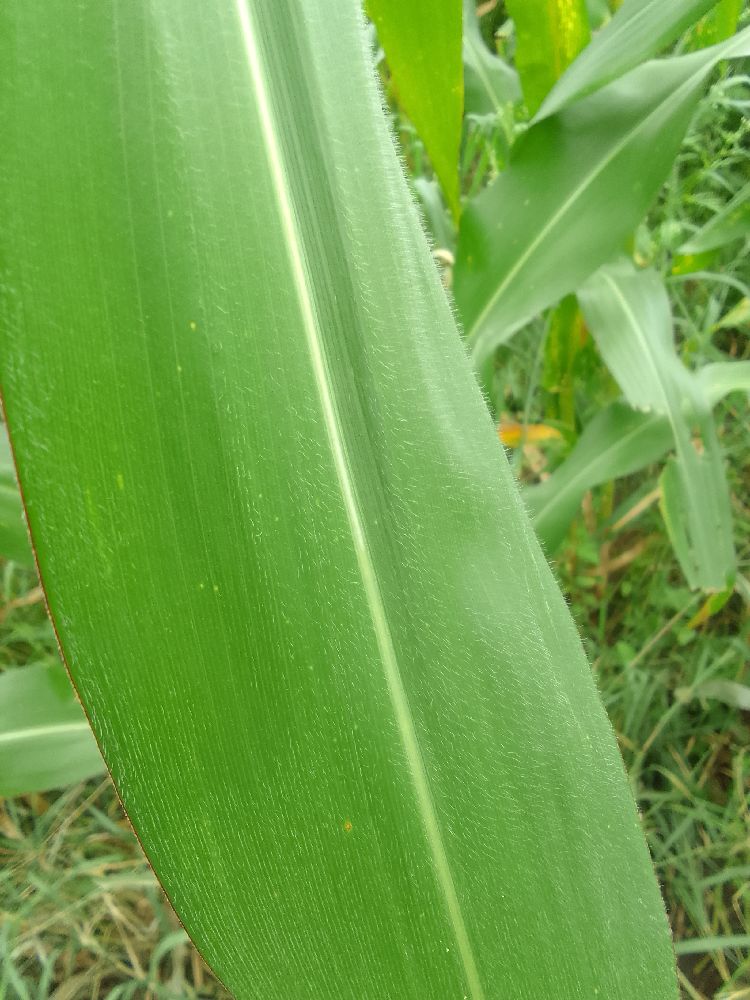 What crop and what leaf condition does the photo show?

maize, healthy
